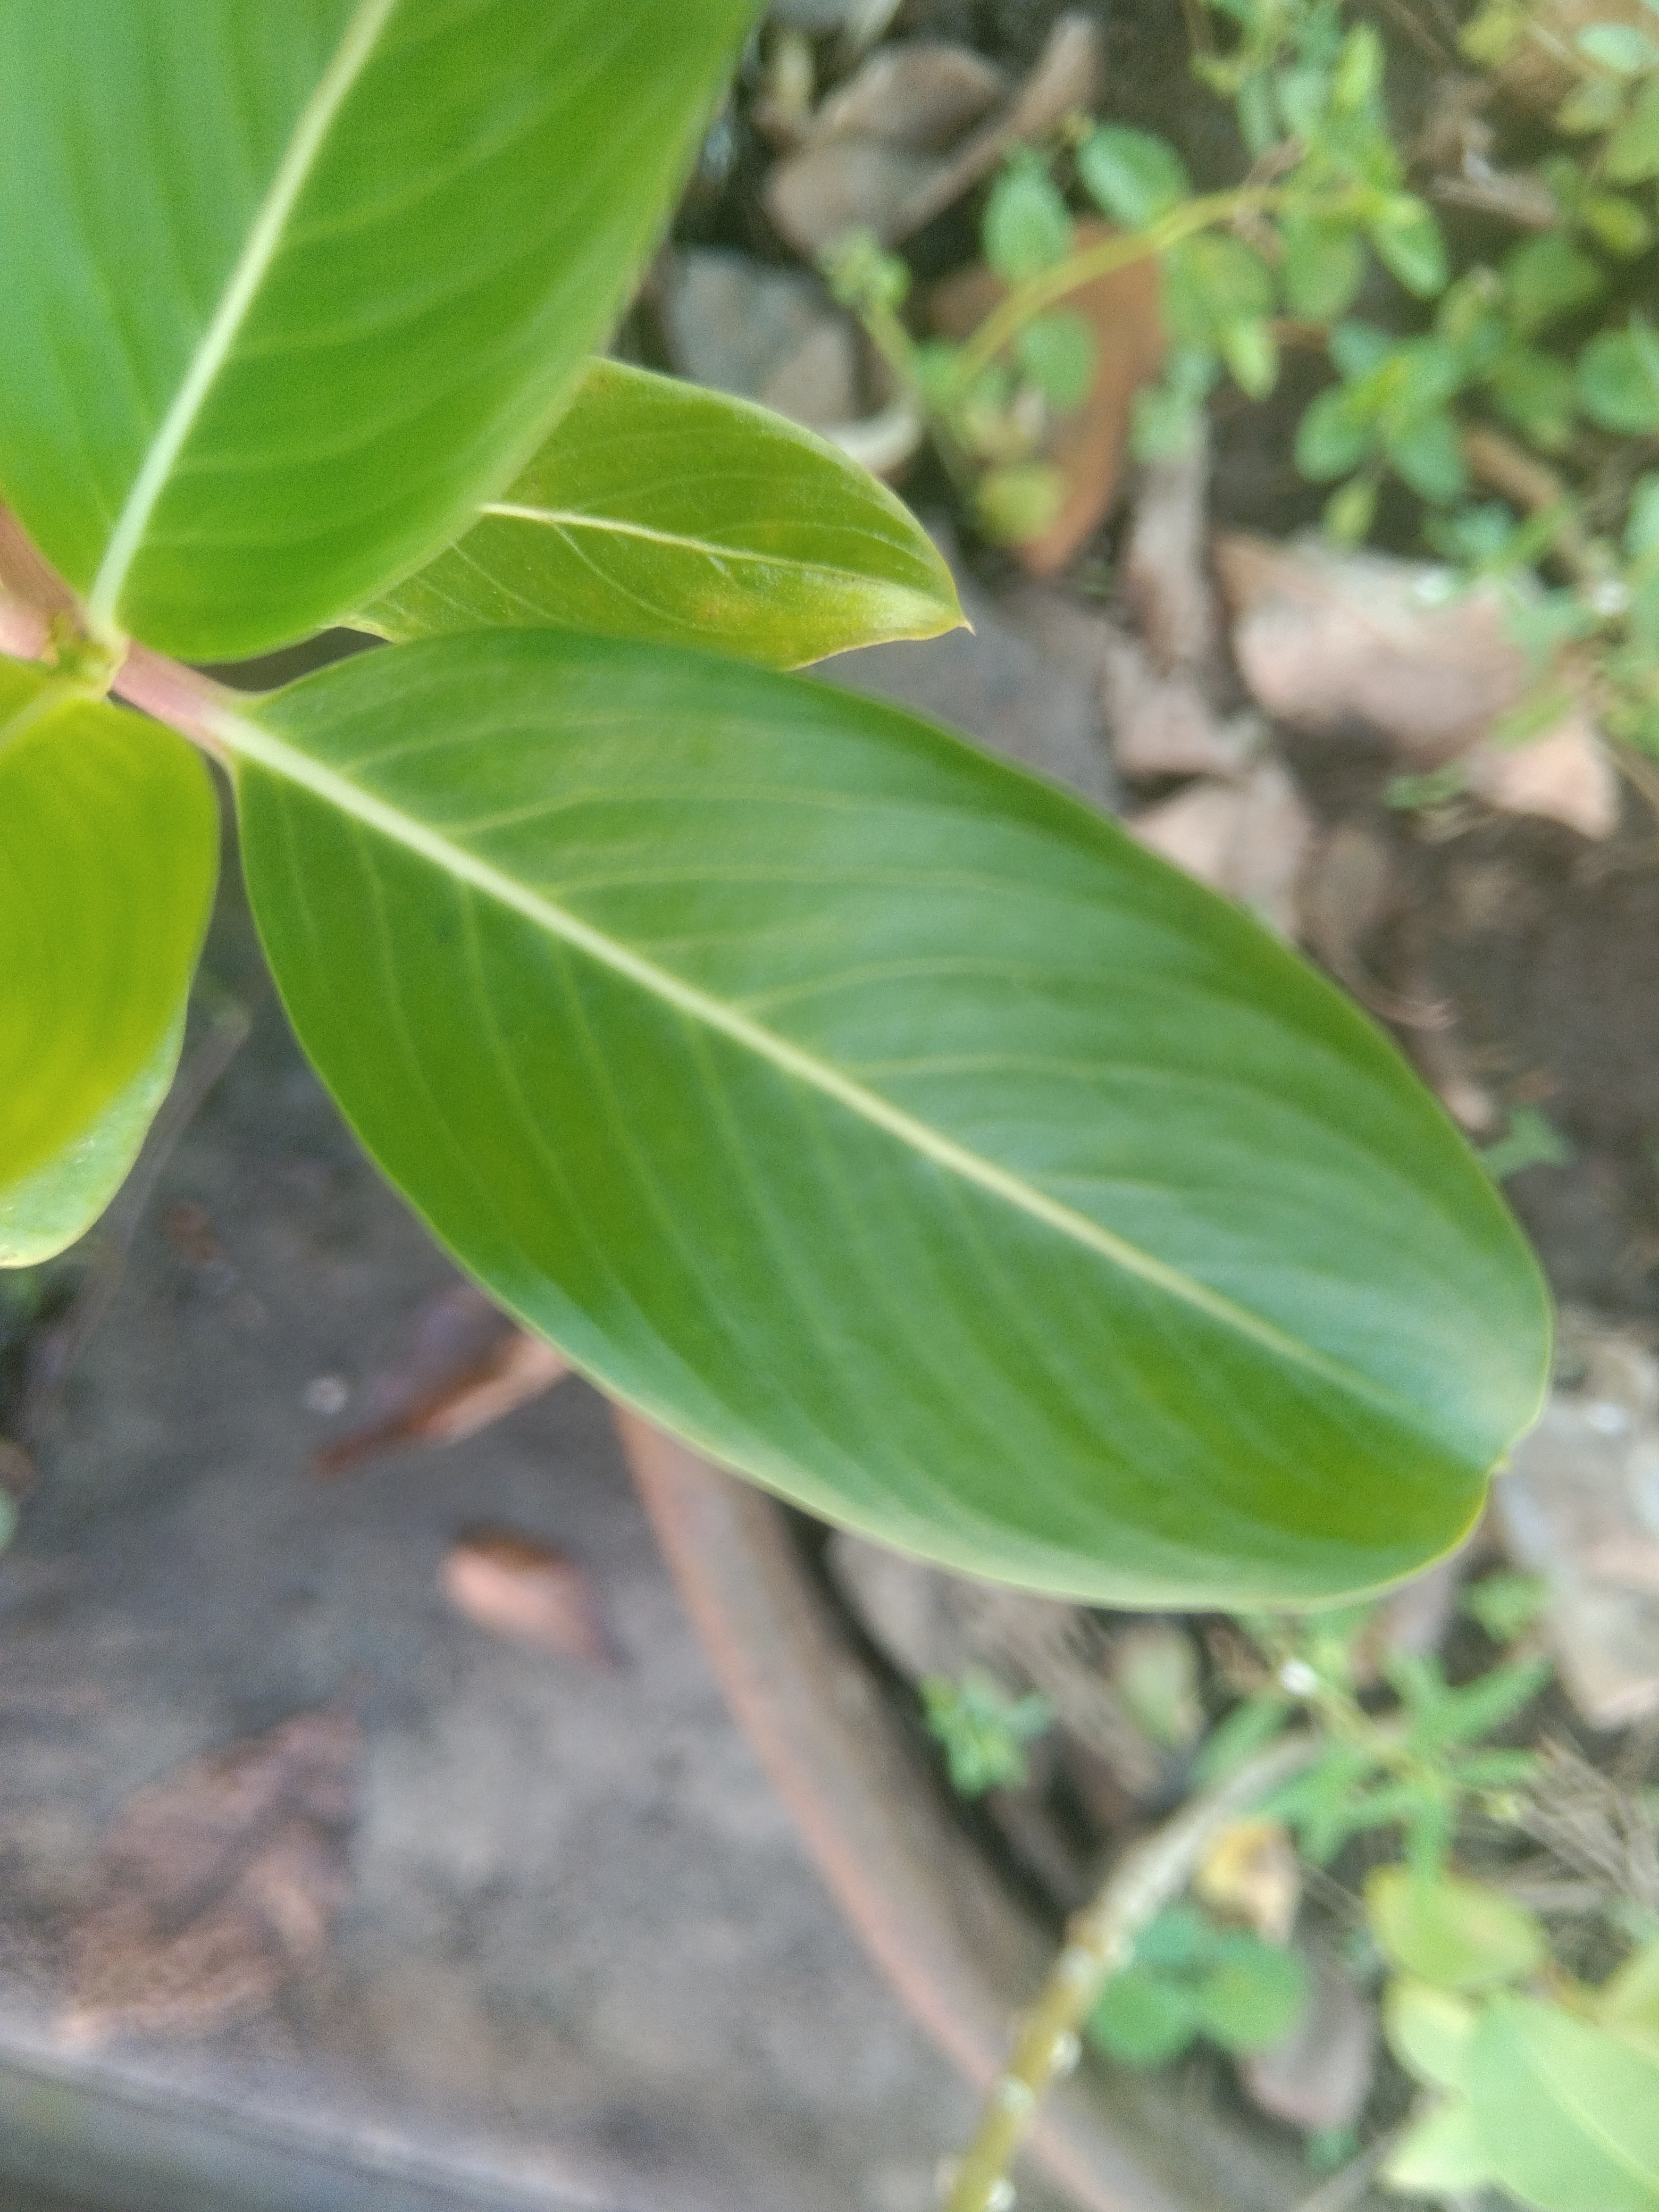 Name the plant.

rose periwinkle
